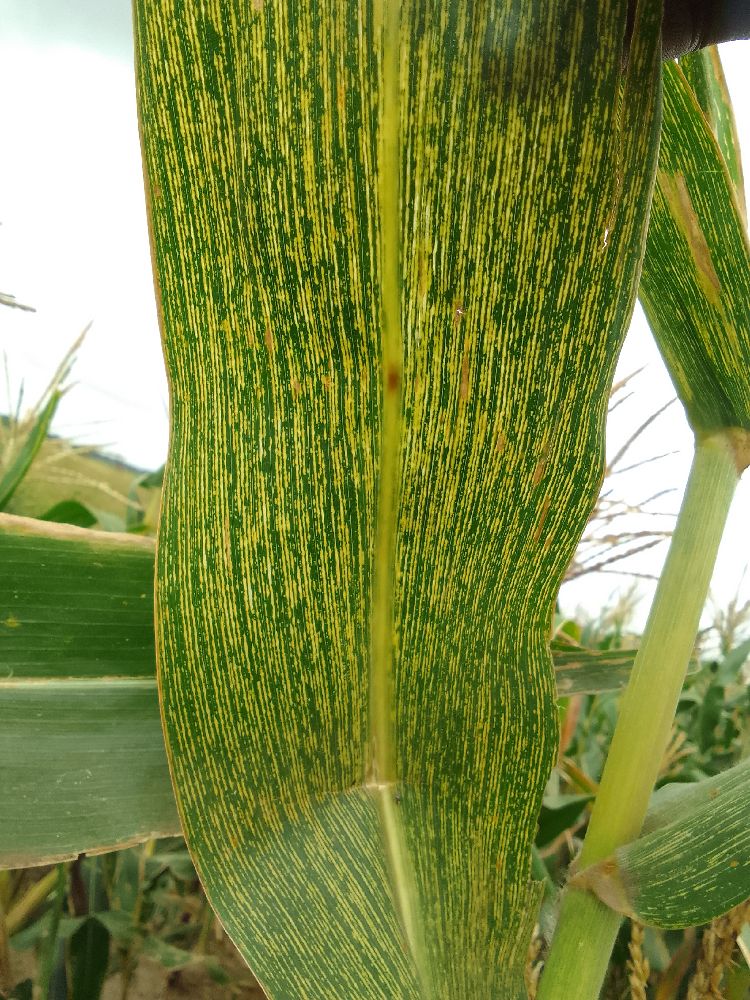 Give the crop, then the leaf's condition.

maize, maize streak virus
